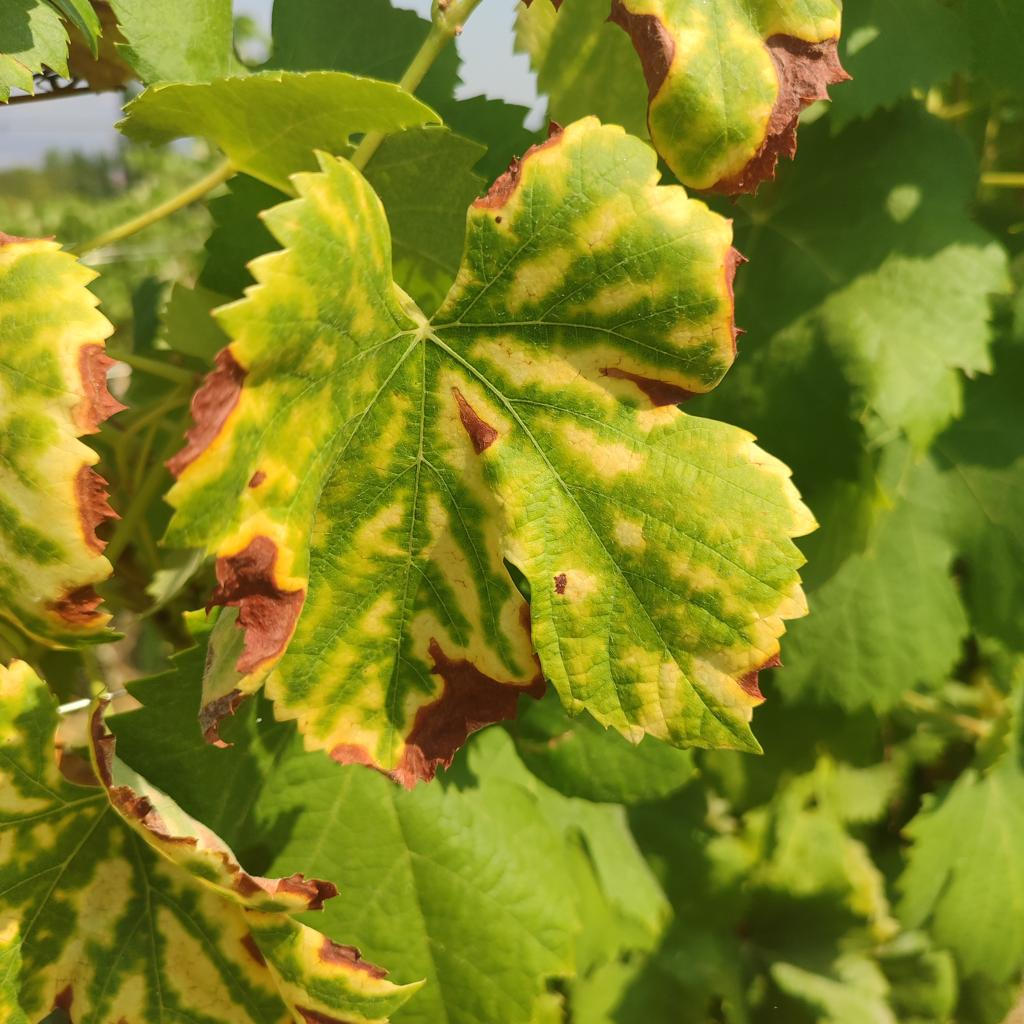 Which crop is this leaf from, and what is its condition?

grapevine, esca complex
